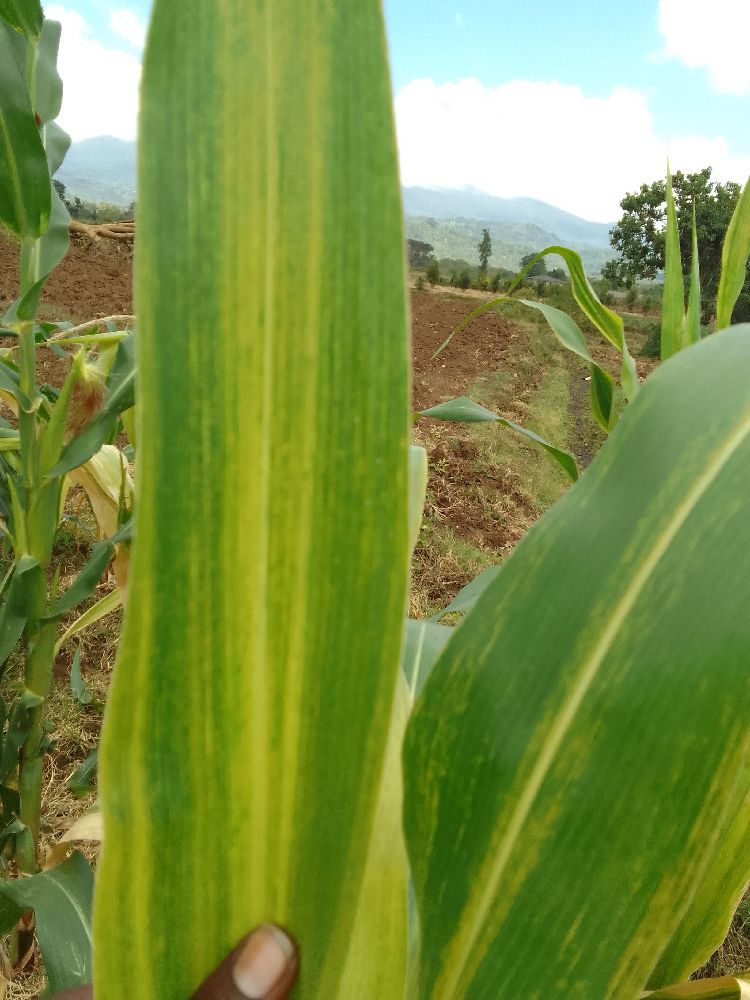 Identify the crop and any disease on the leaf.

maize, maize lethal necrosis
